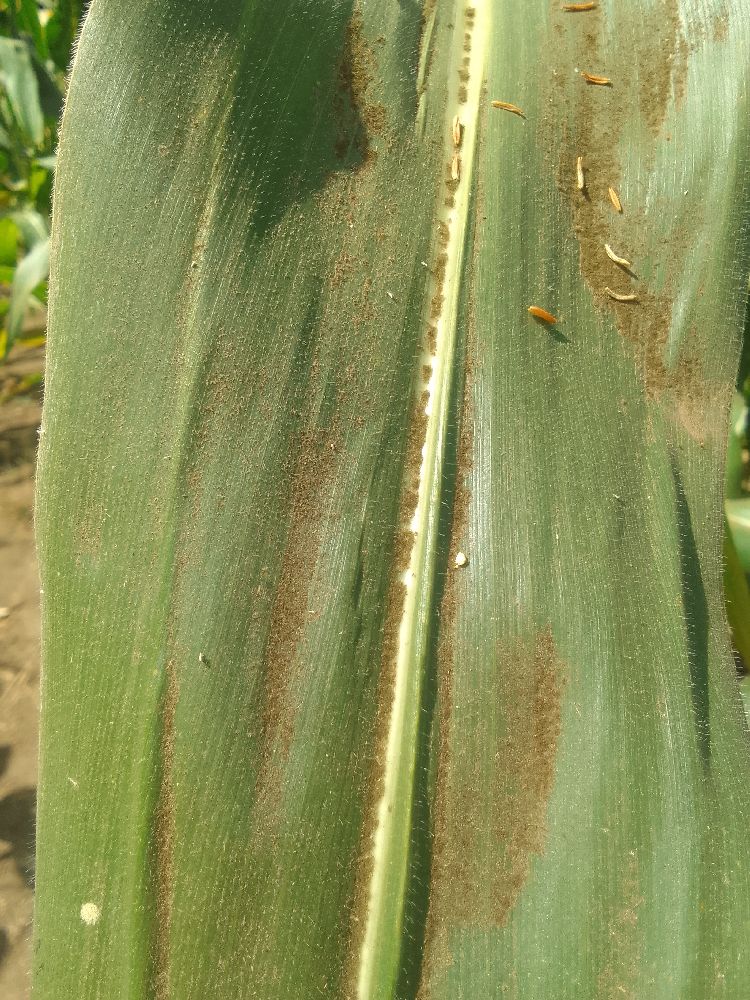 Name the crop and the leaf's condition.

maize, healthy
